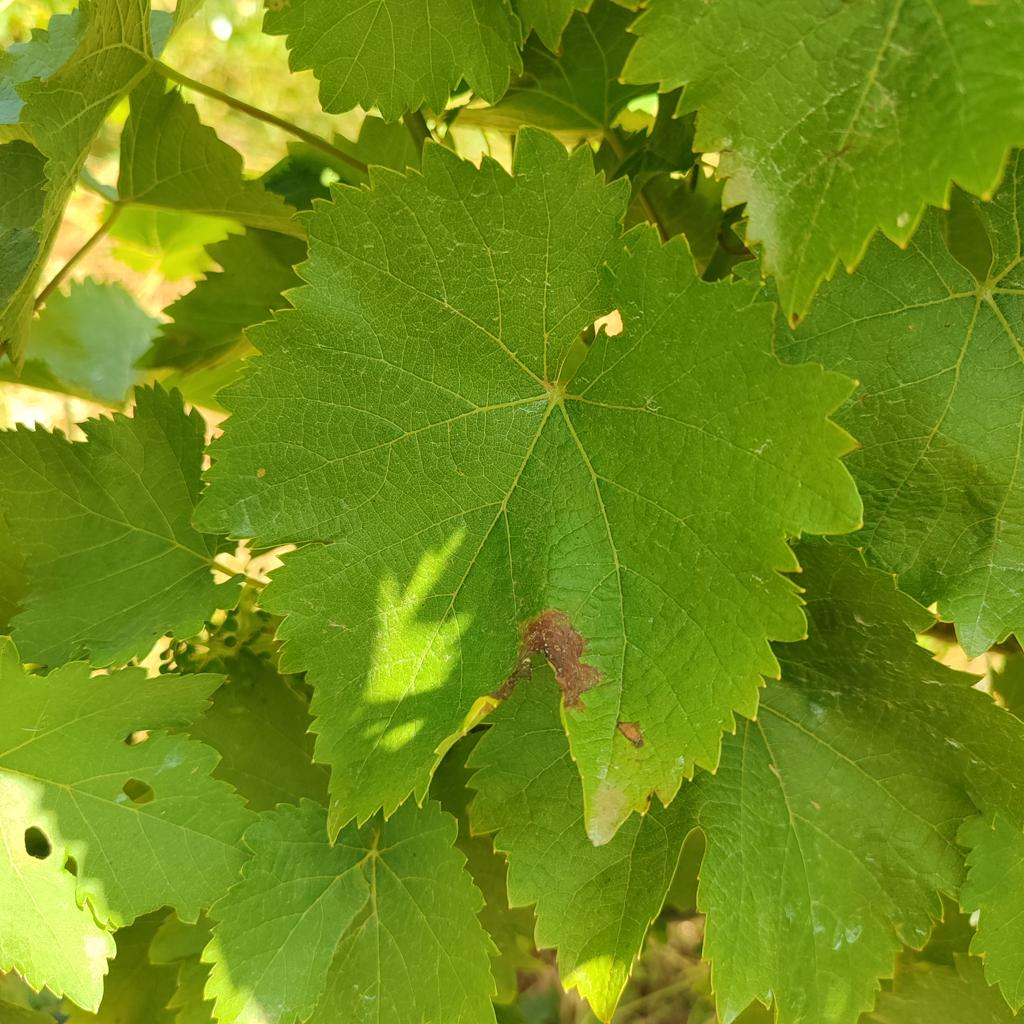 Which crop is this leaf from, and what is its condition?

grapevine, downy mildew
